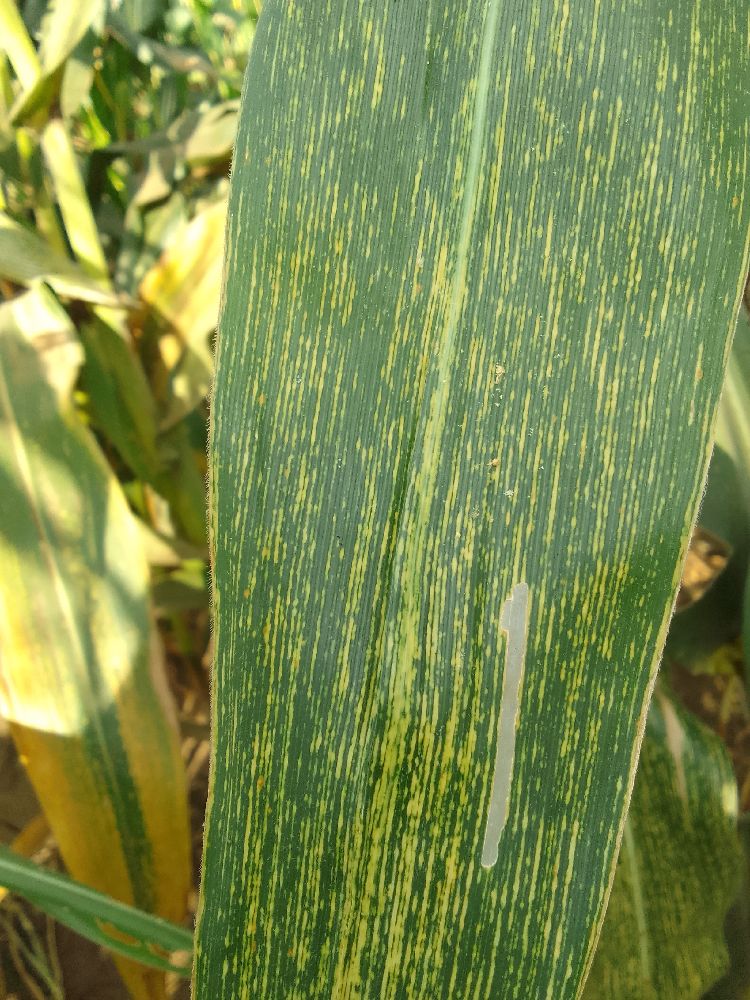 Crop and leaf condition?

common bean, healthy
